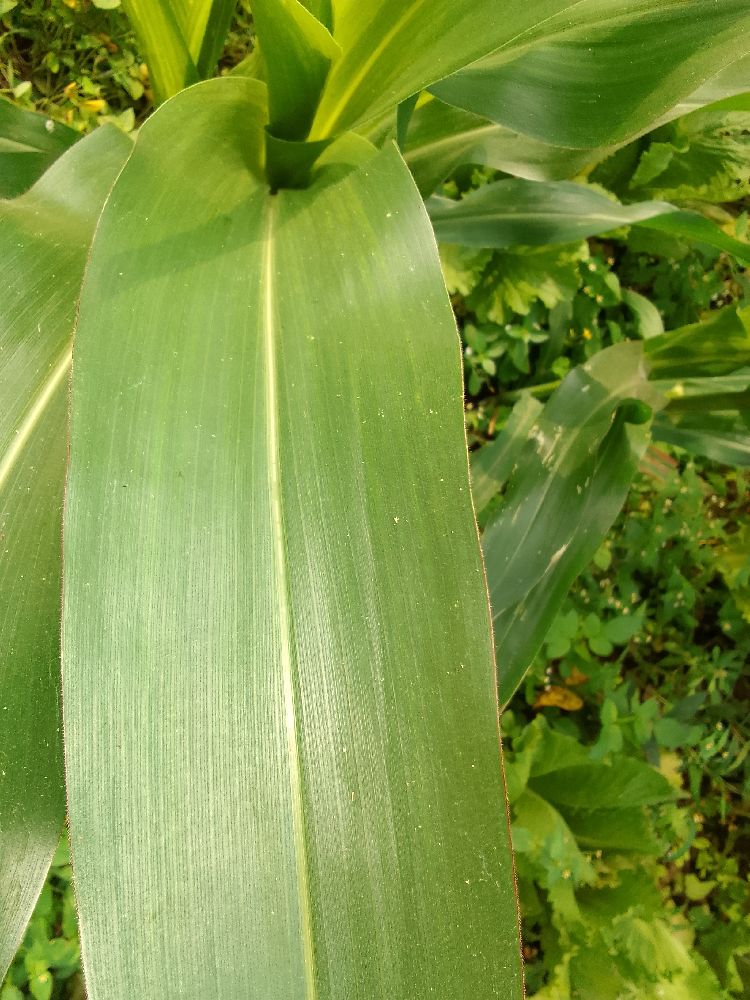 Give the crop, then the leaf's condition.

maize, healthy
